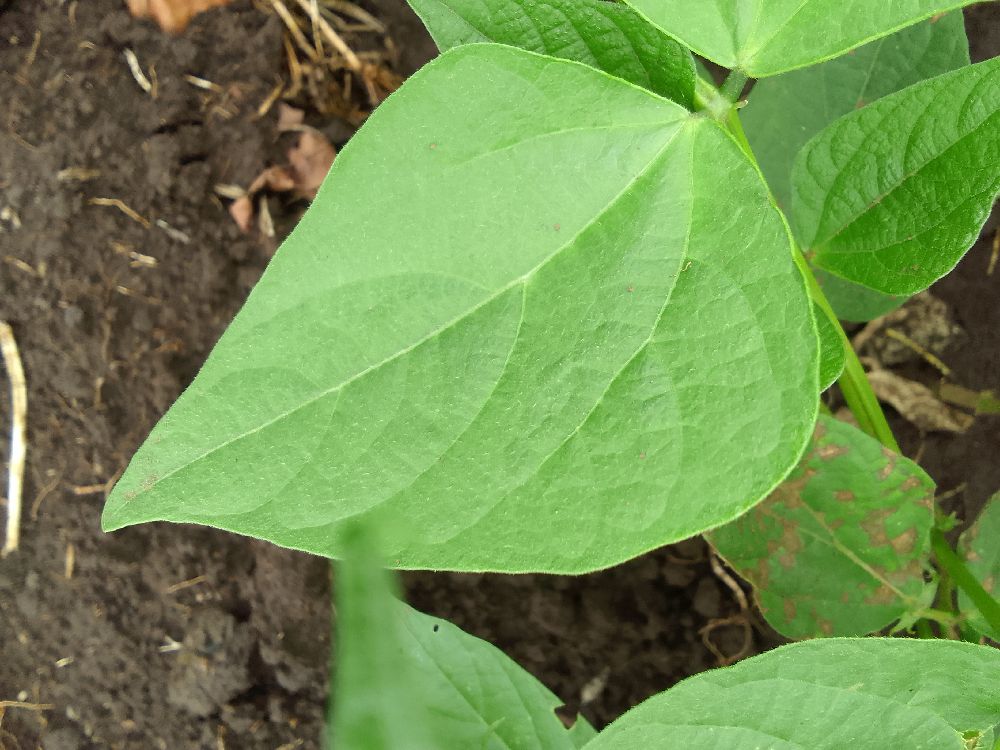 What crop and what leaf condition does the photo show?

common bean, healthy
